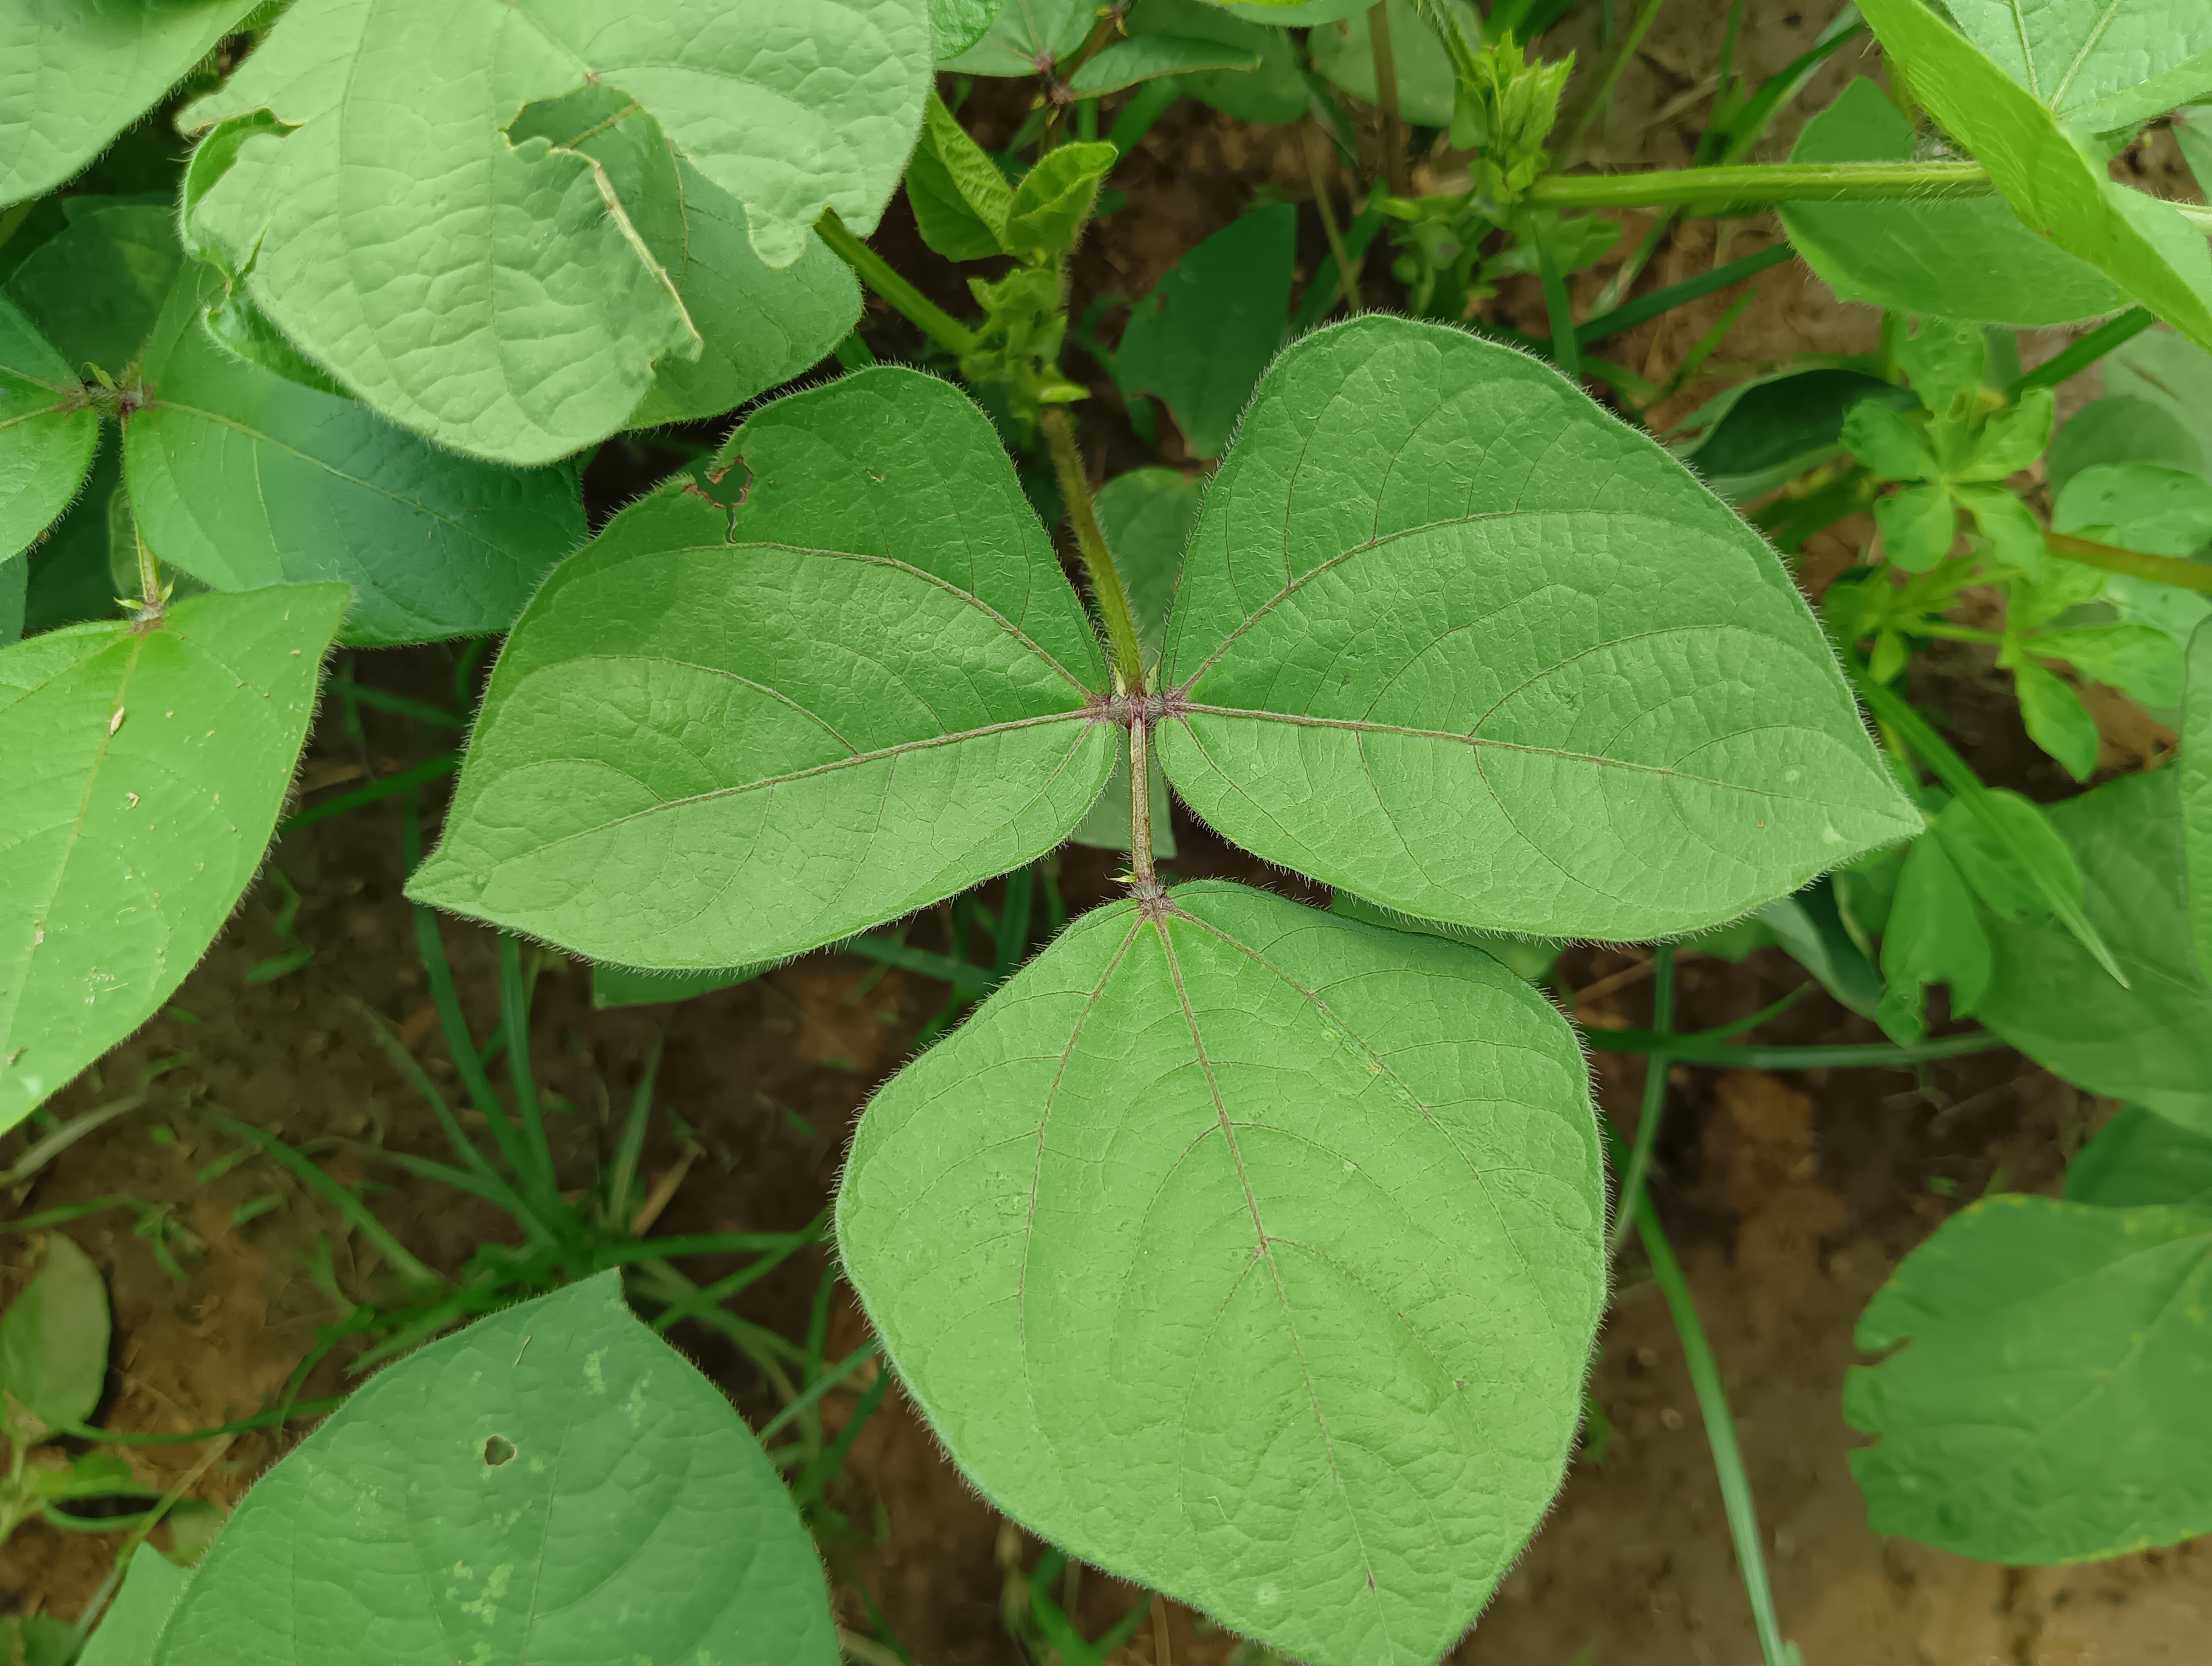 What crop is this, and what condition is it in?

mungbean, healthy
